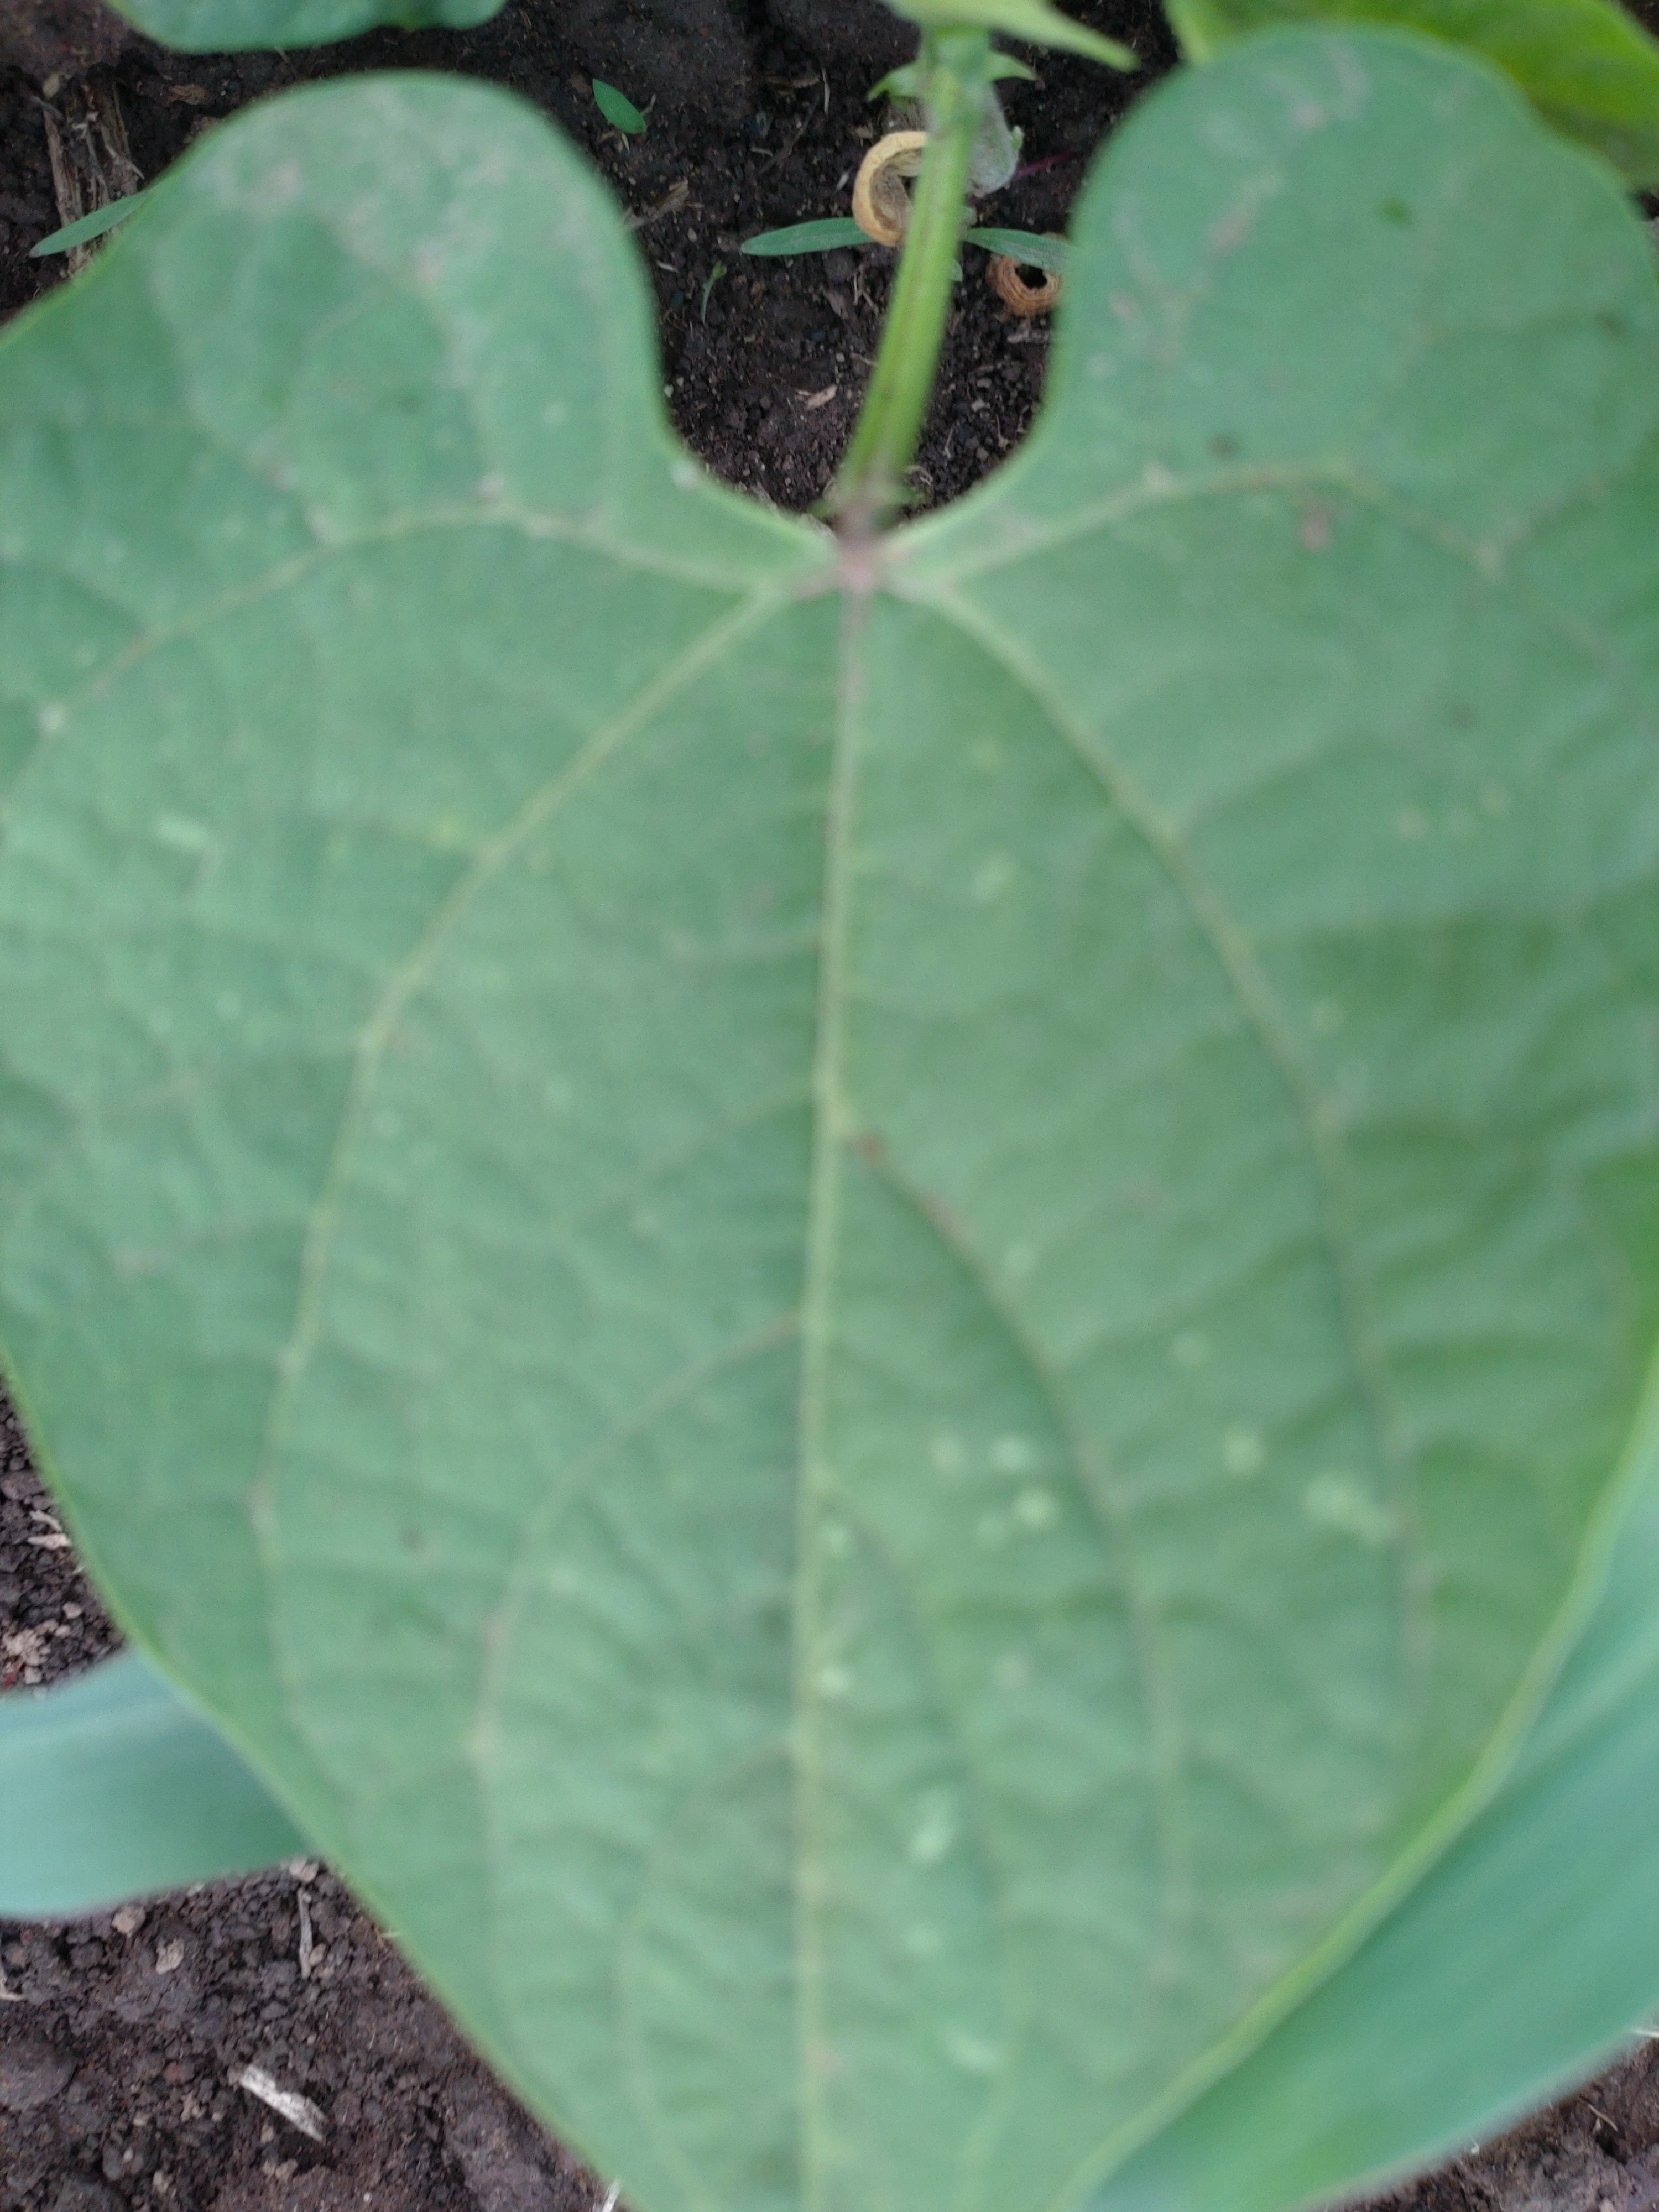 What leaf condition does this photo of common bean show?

healthy
